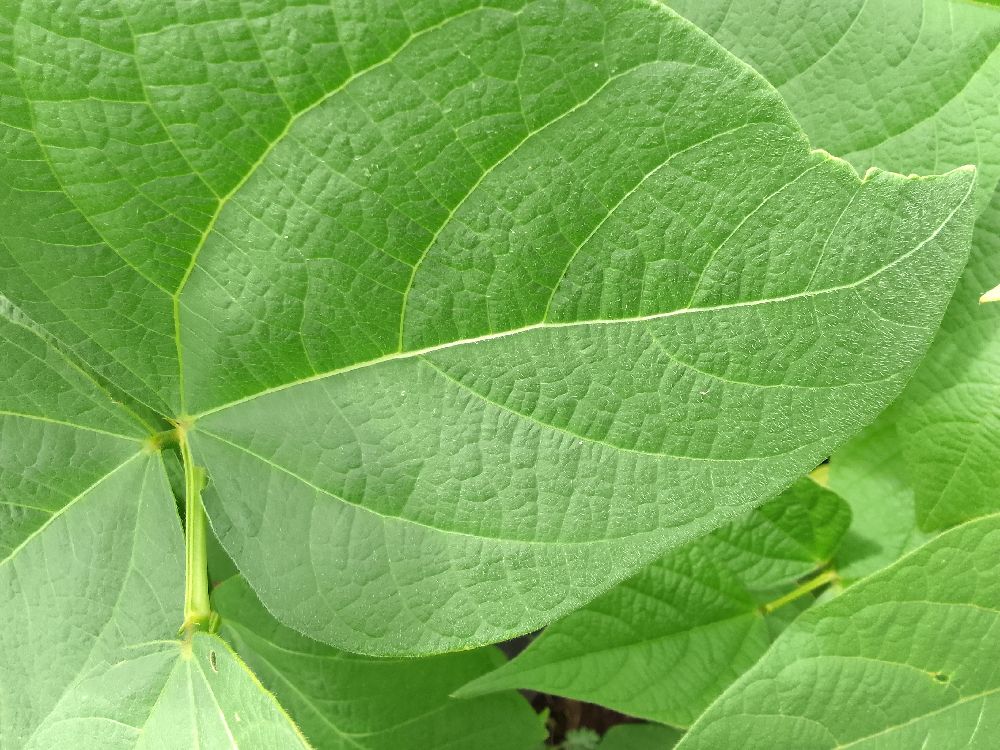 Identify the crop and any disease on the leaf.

common bean, healthy
